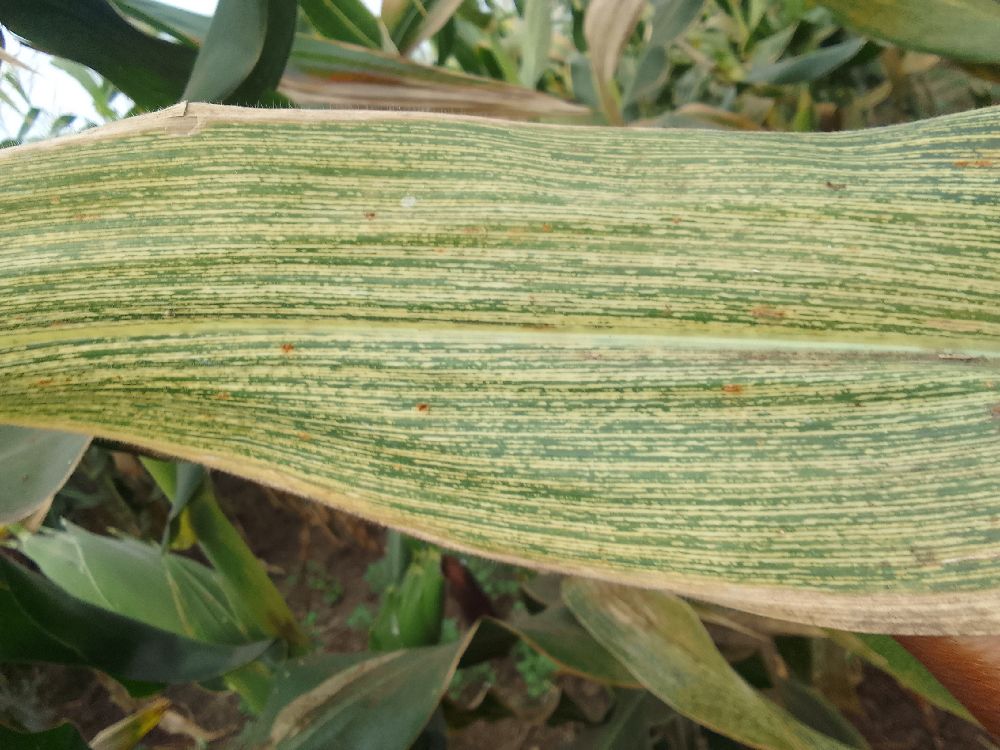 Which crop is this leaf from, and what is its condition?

maize, maize streak virus
